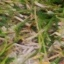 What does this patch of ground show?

grass
